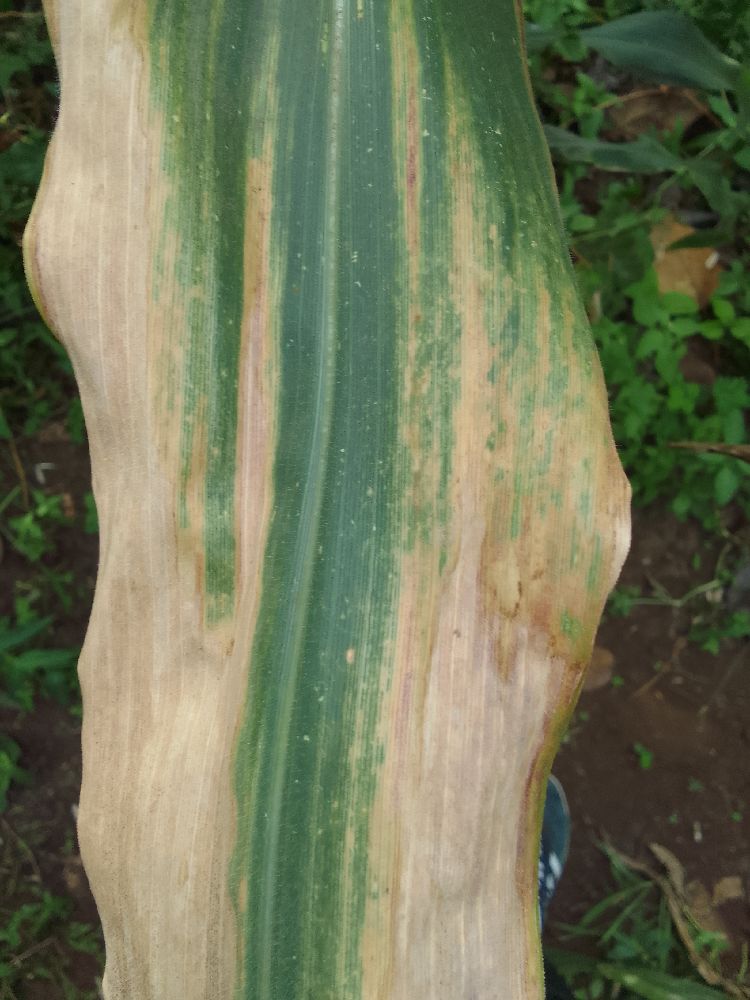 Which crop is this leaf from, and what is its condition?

maize, maize lethal necrosis
